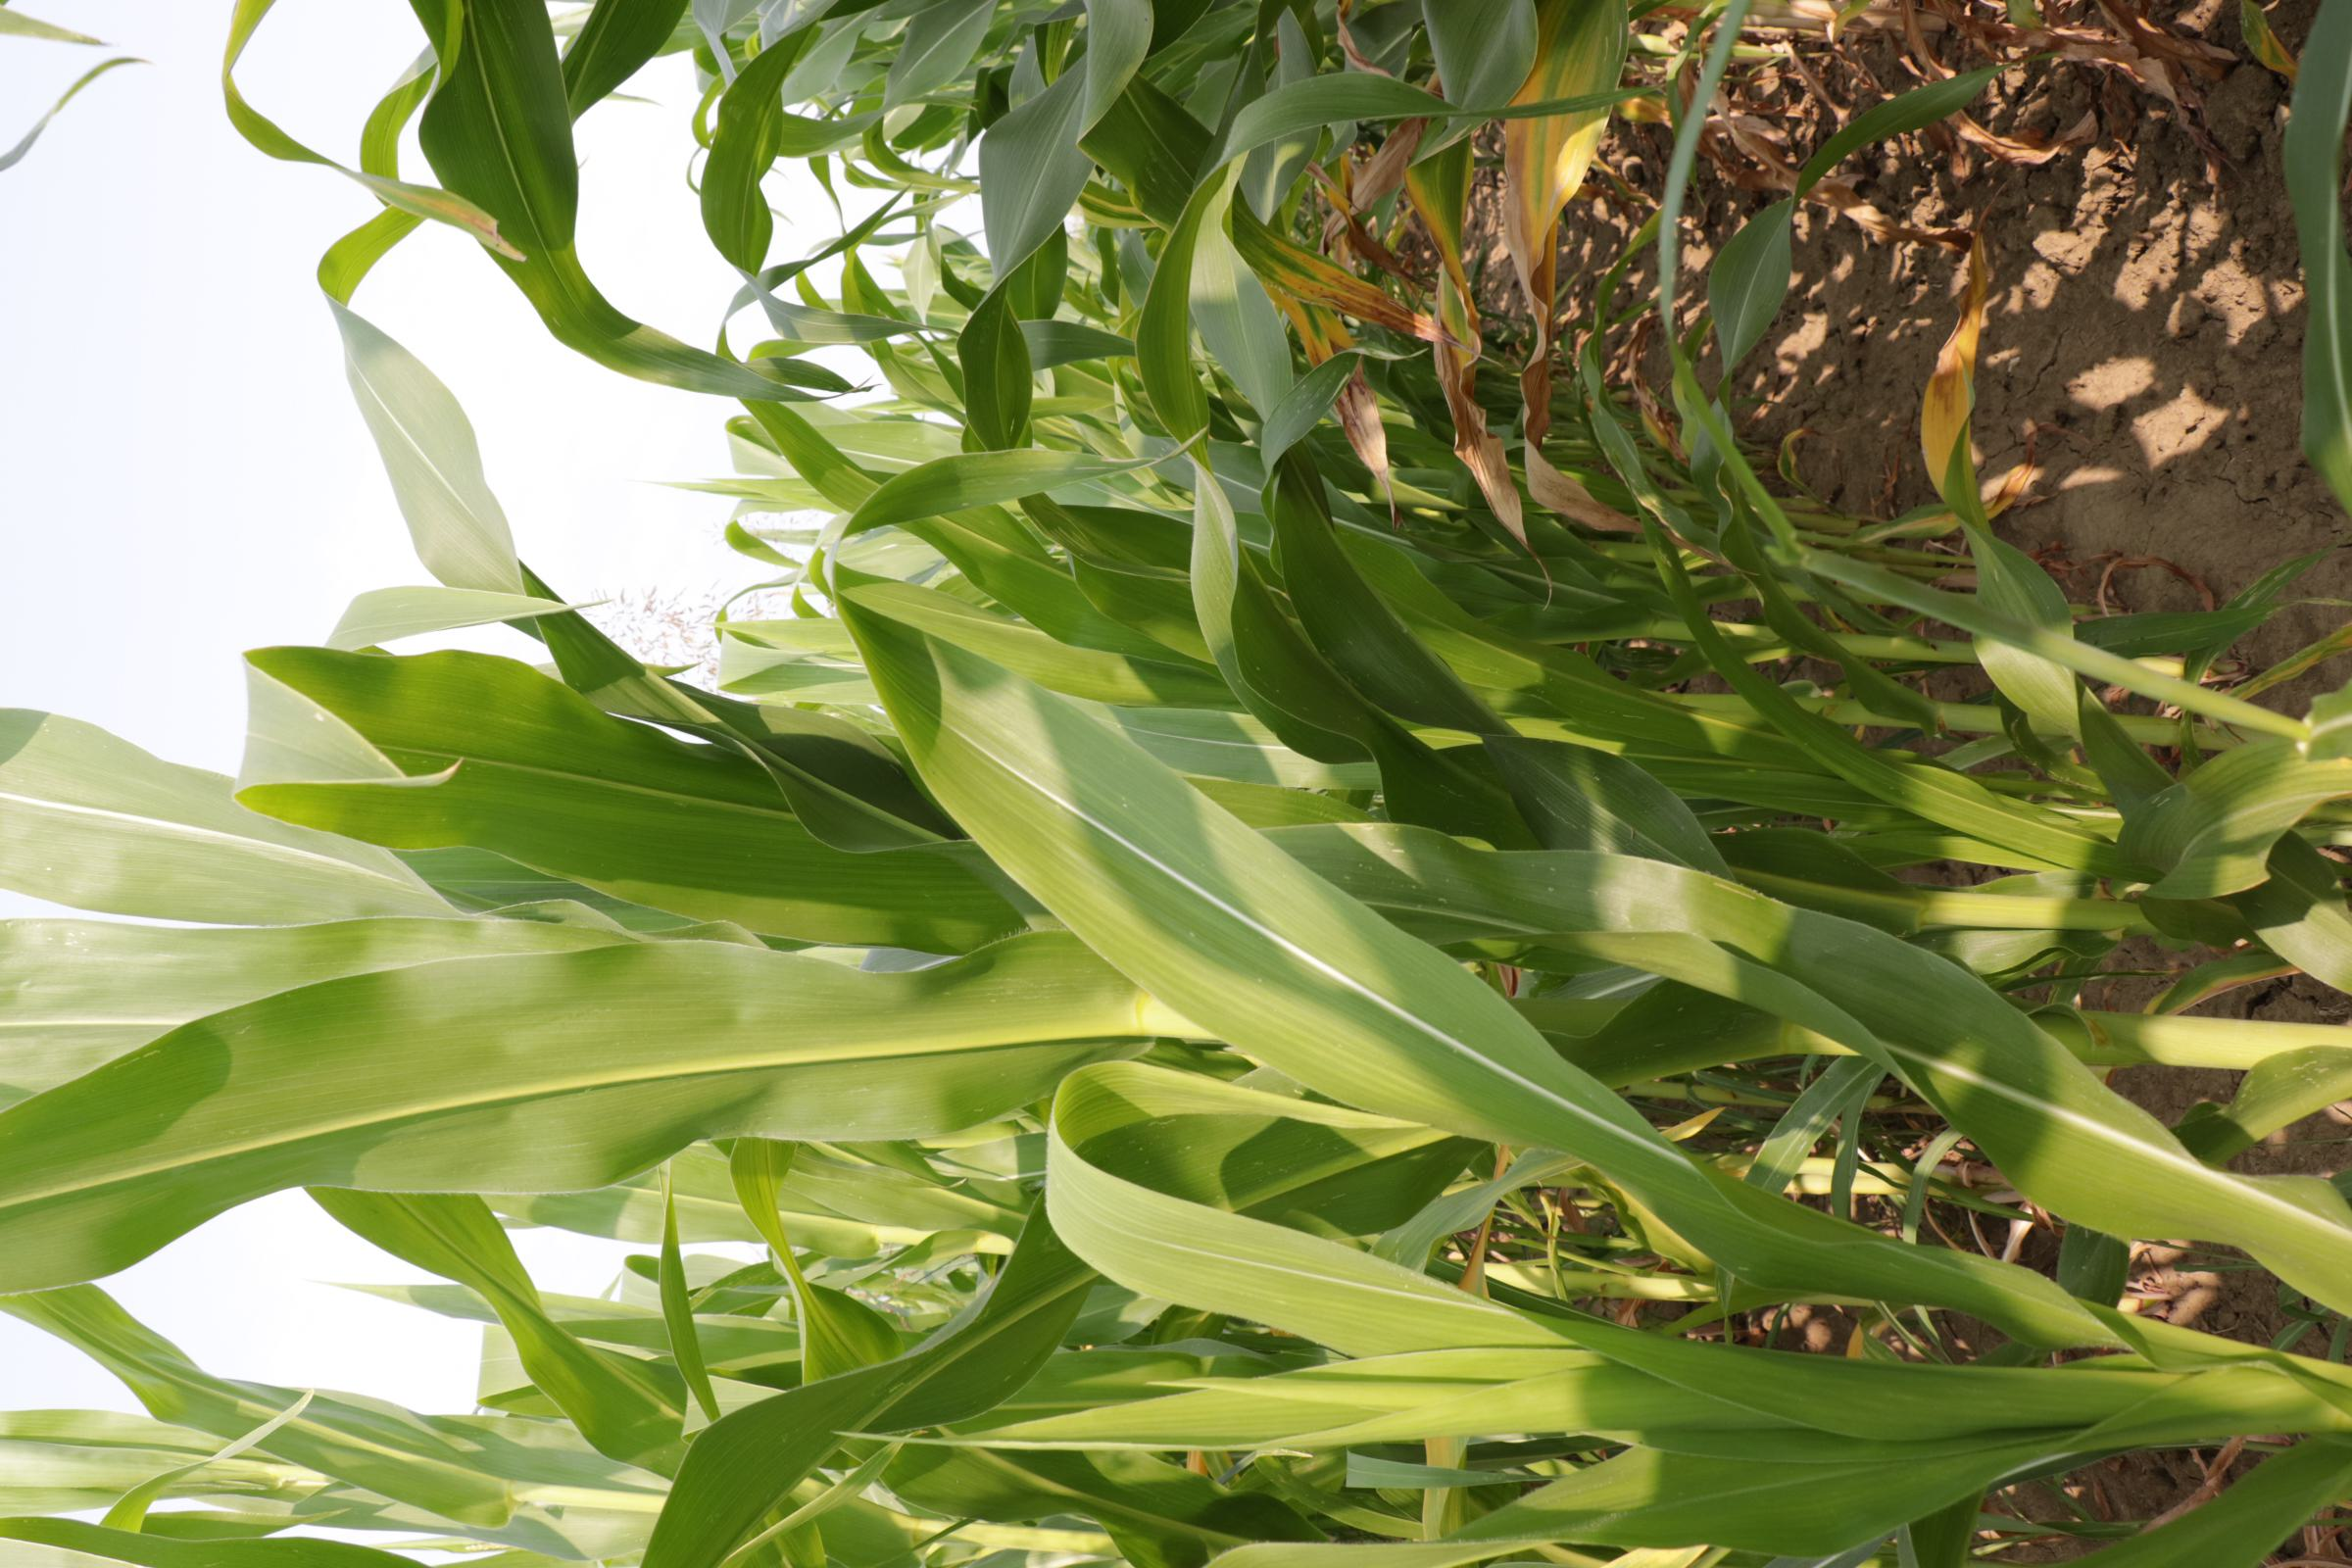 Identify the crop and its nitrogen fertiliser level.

maize, full nitrogen fertilisation
